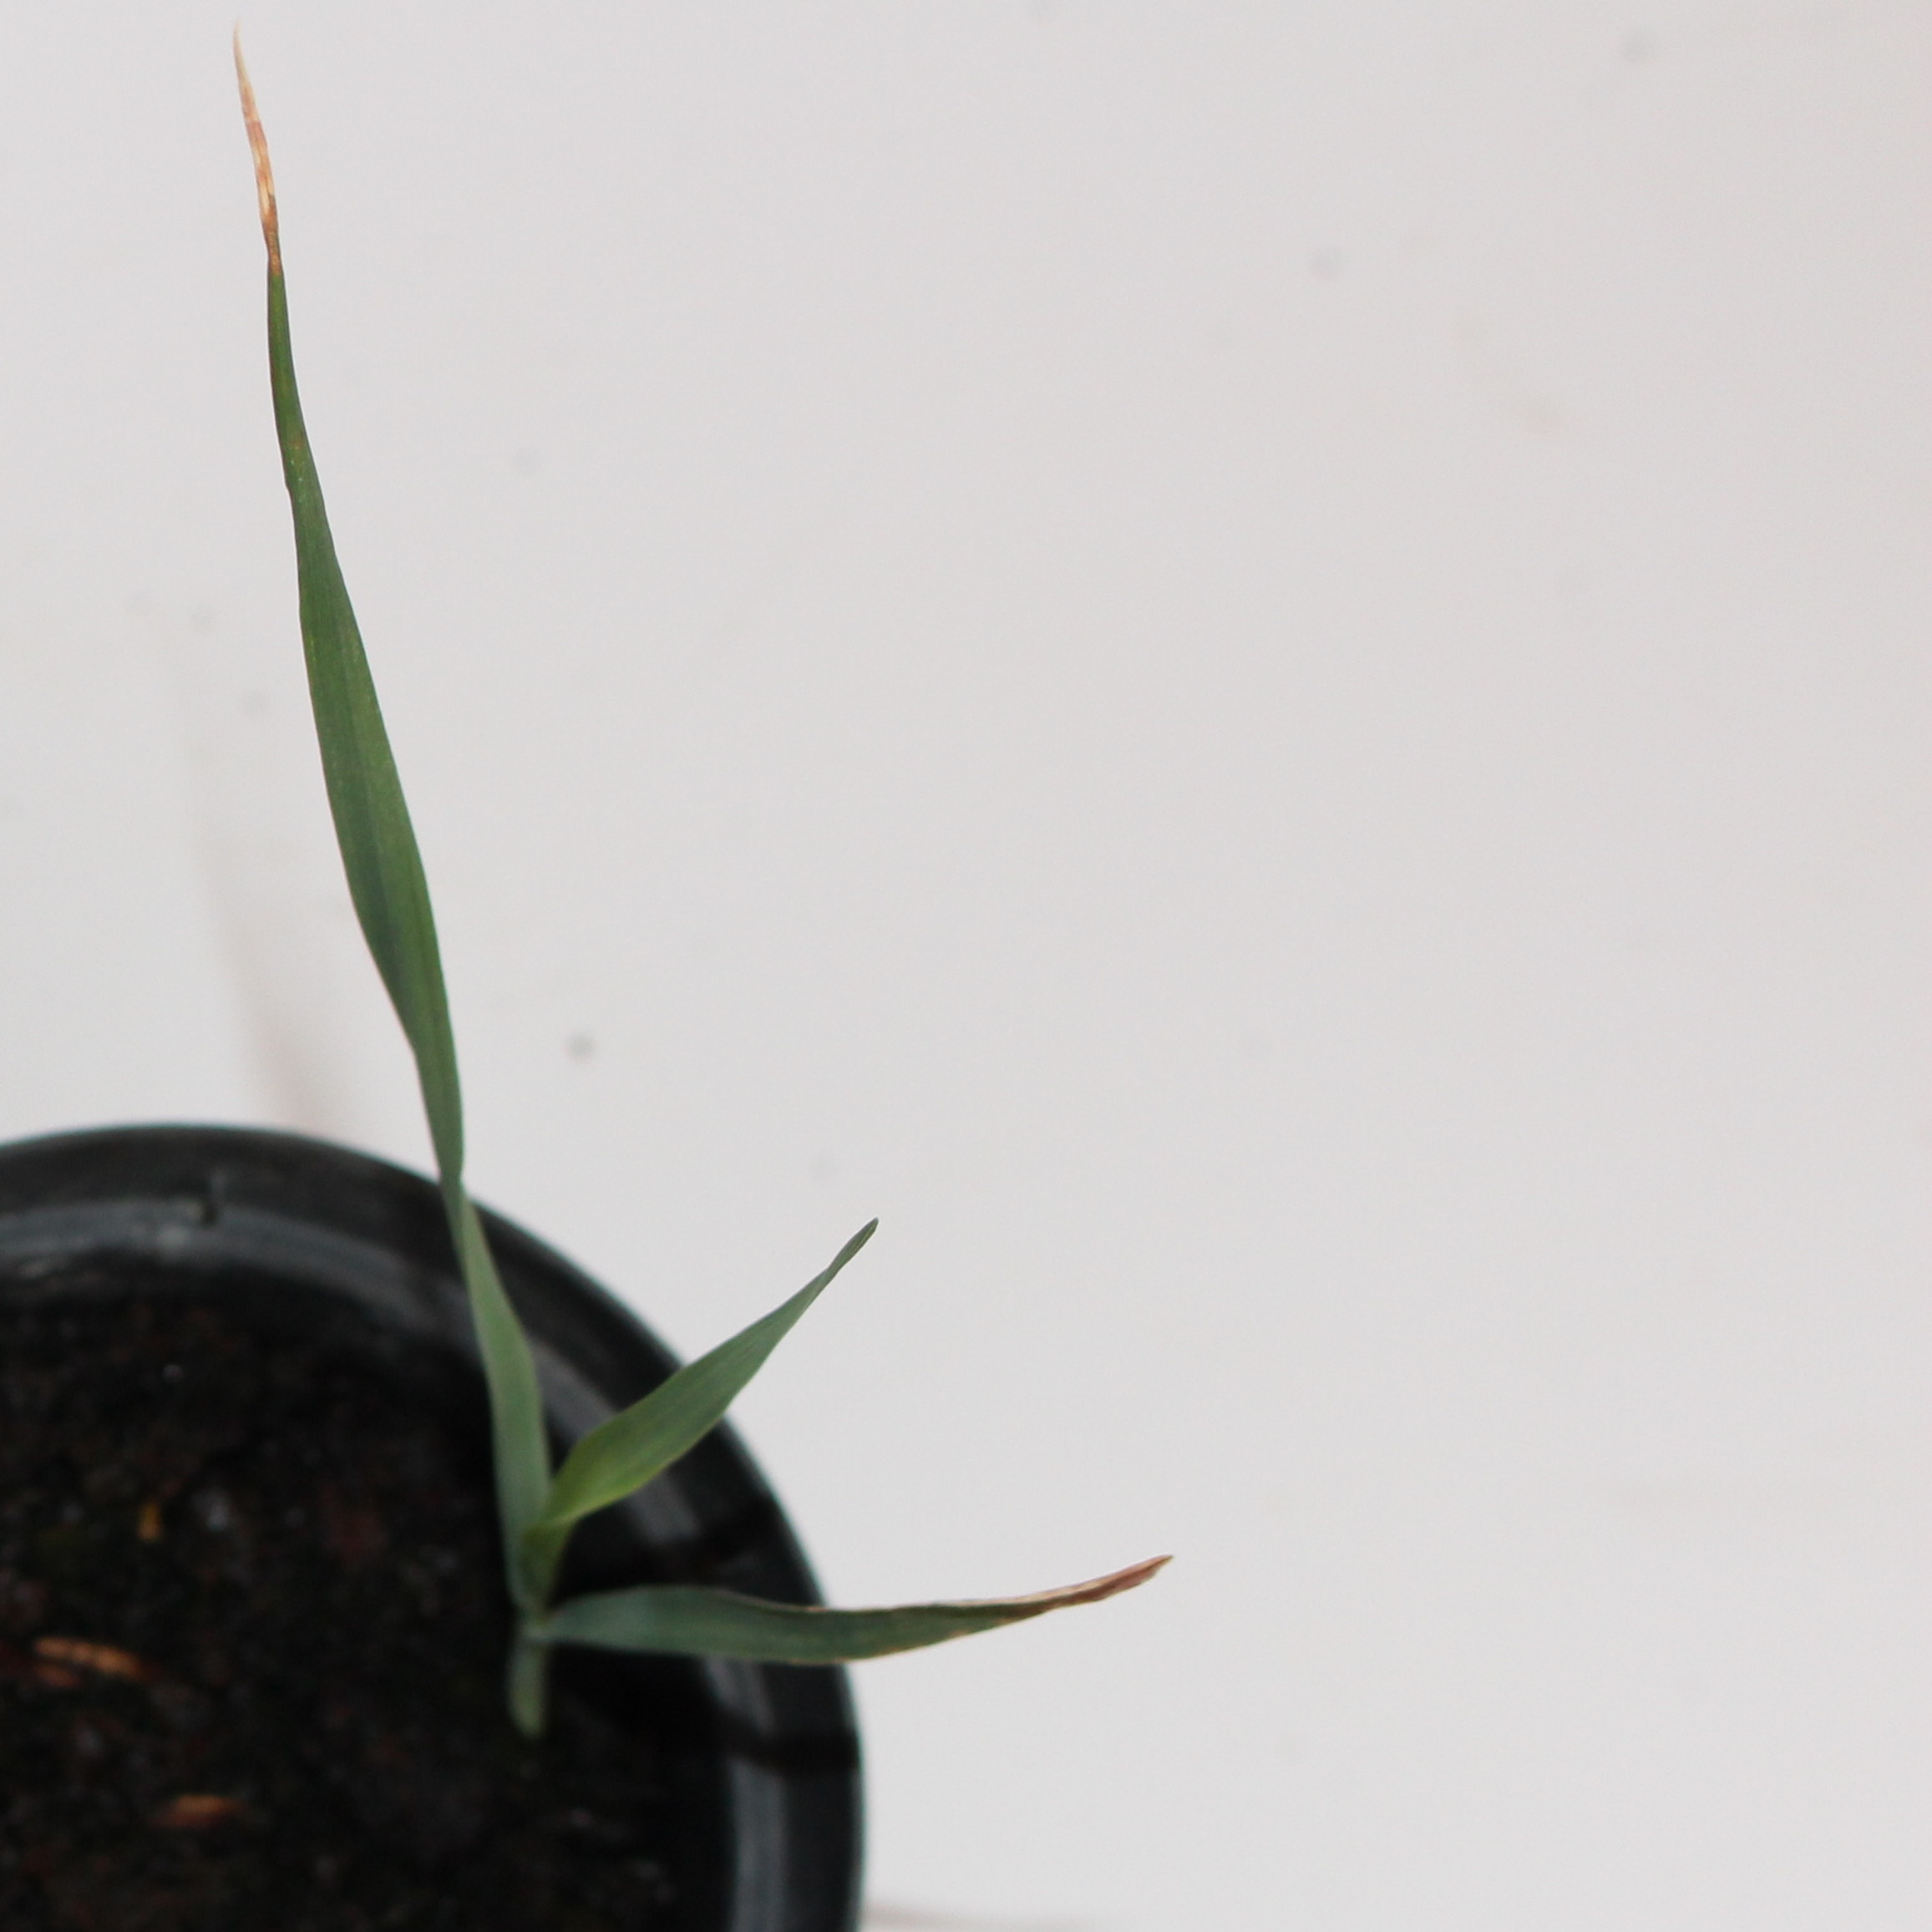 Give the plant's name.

Avena sterilis
